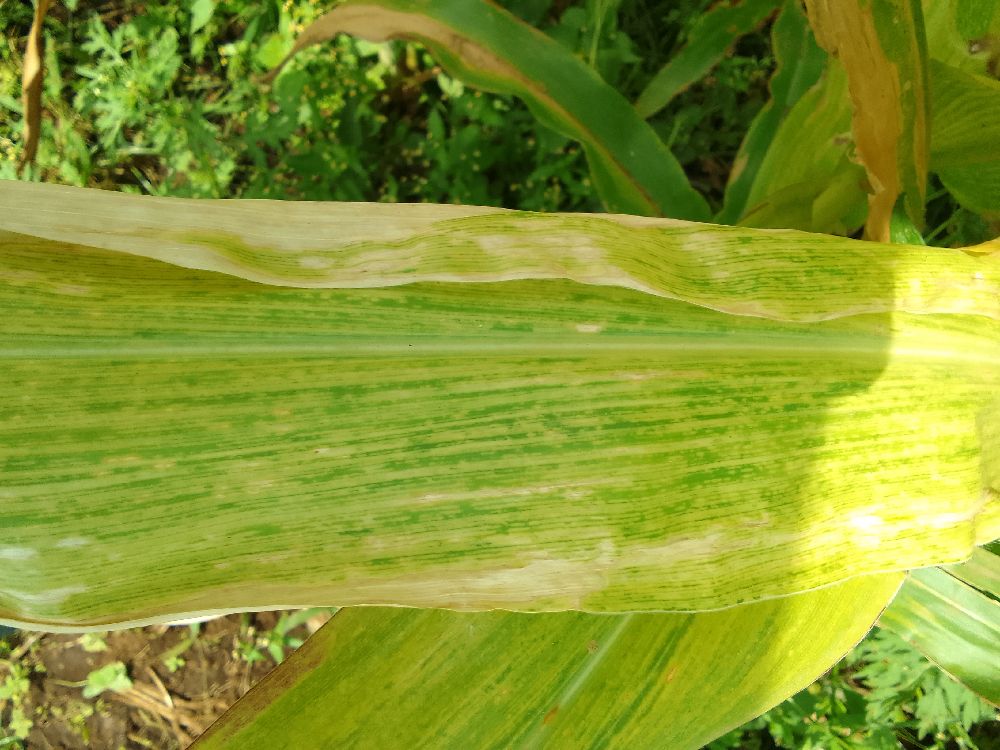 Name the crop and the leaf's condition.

maize, maize lethal necrosis
